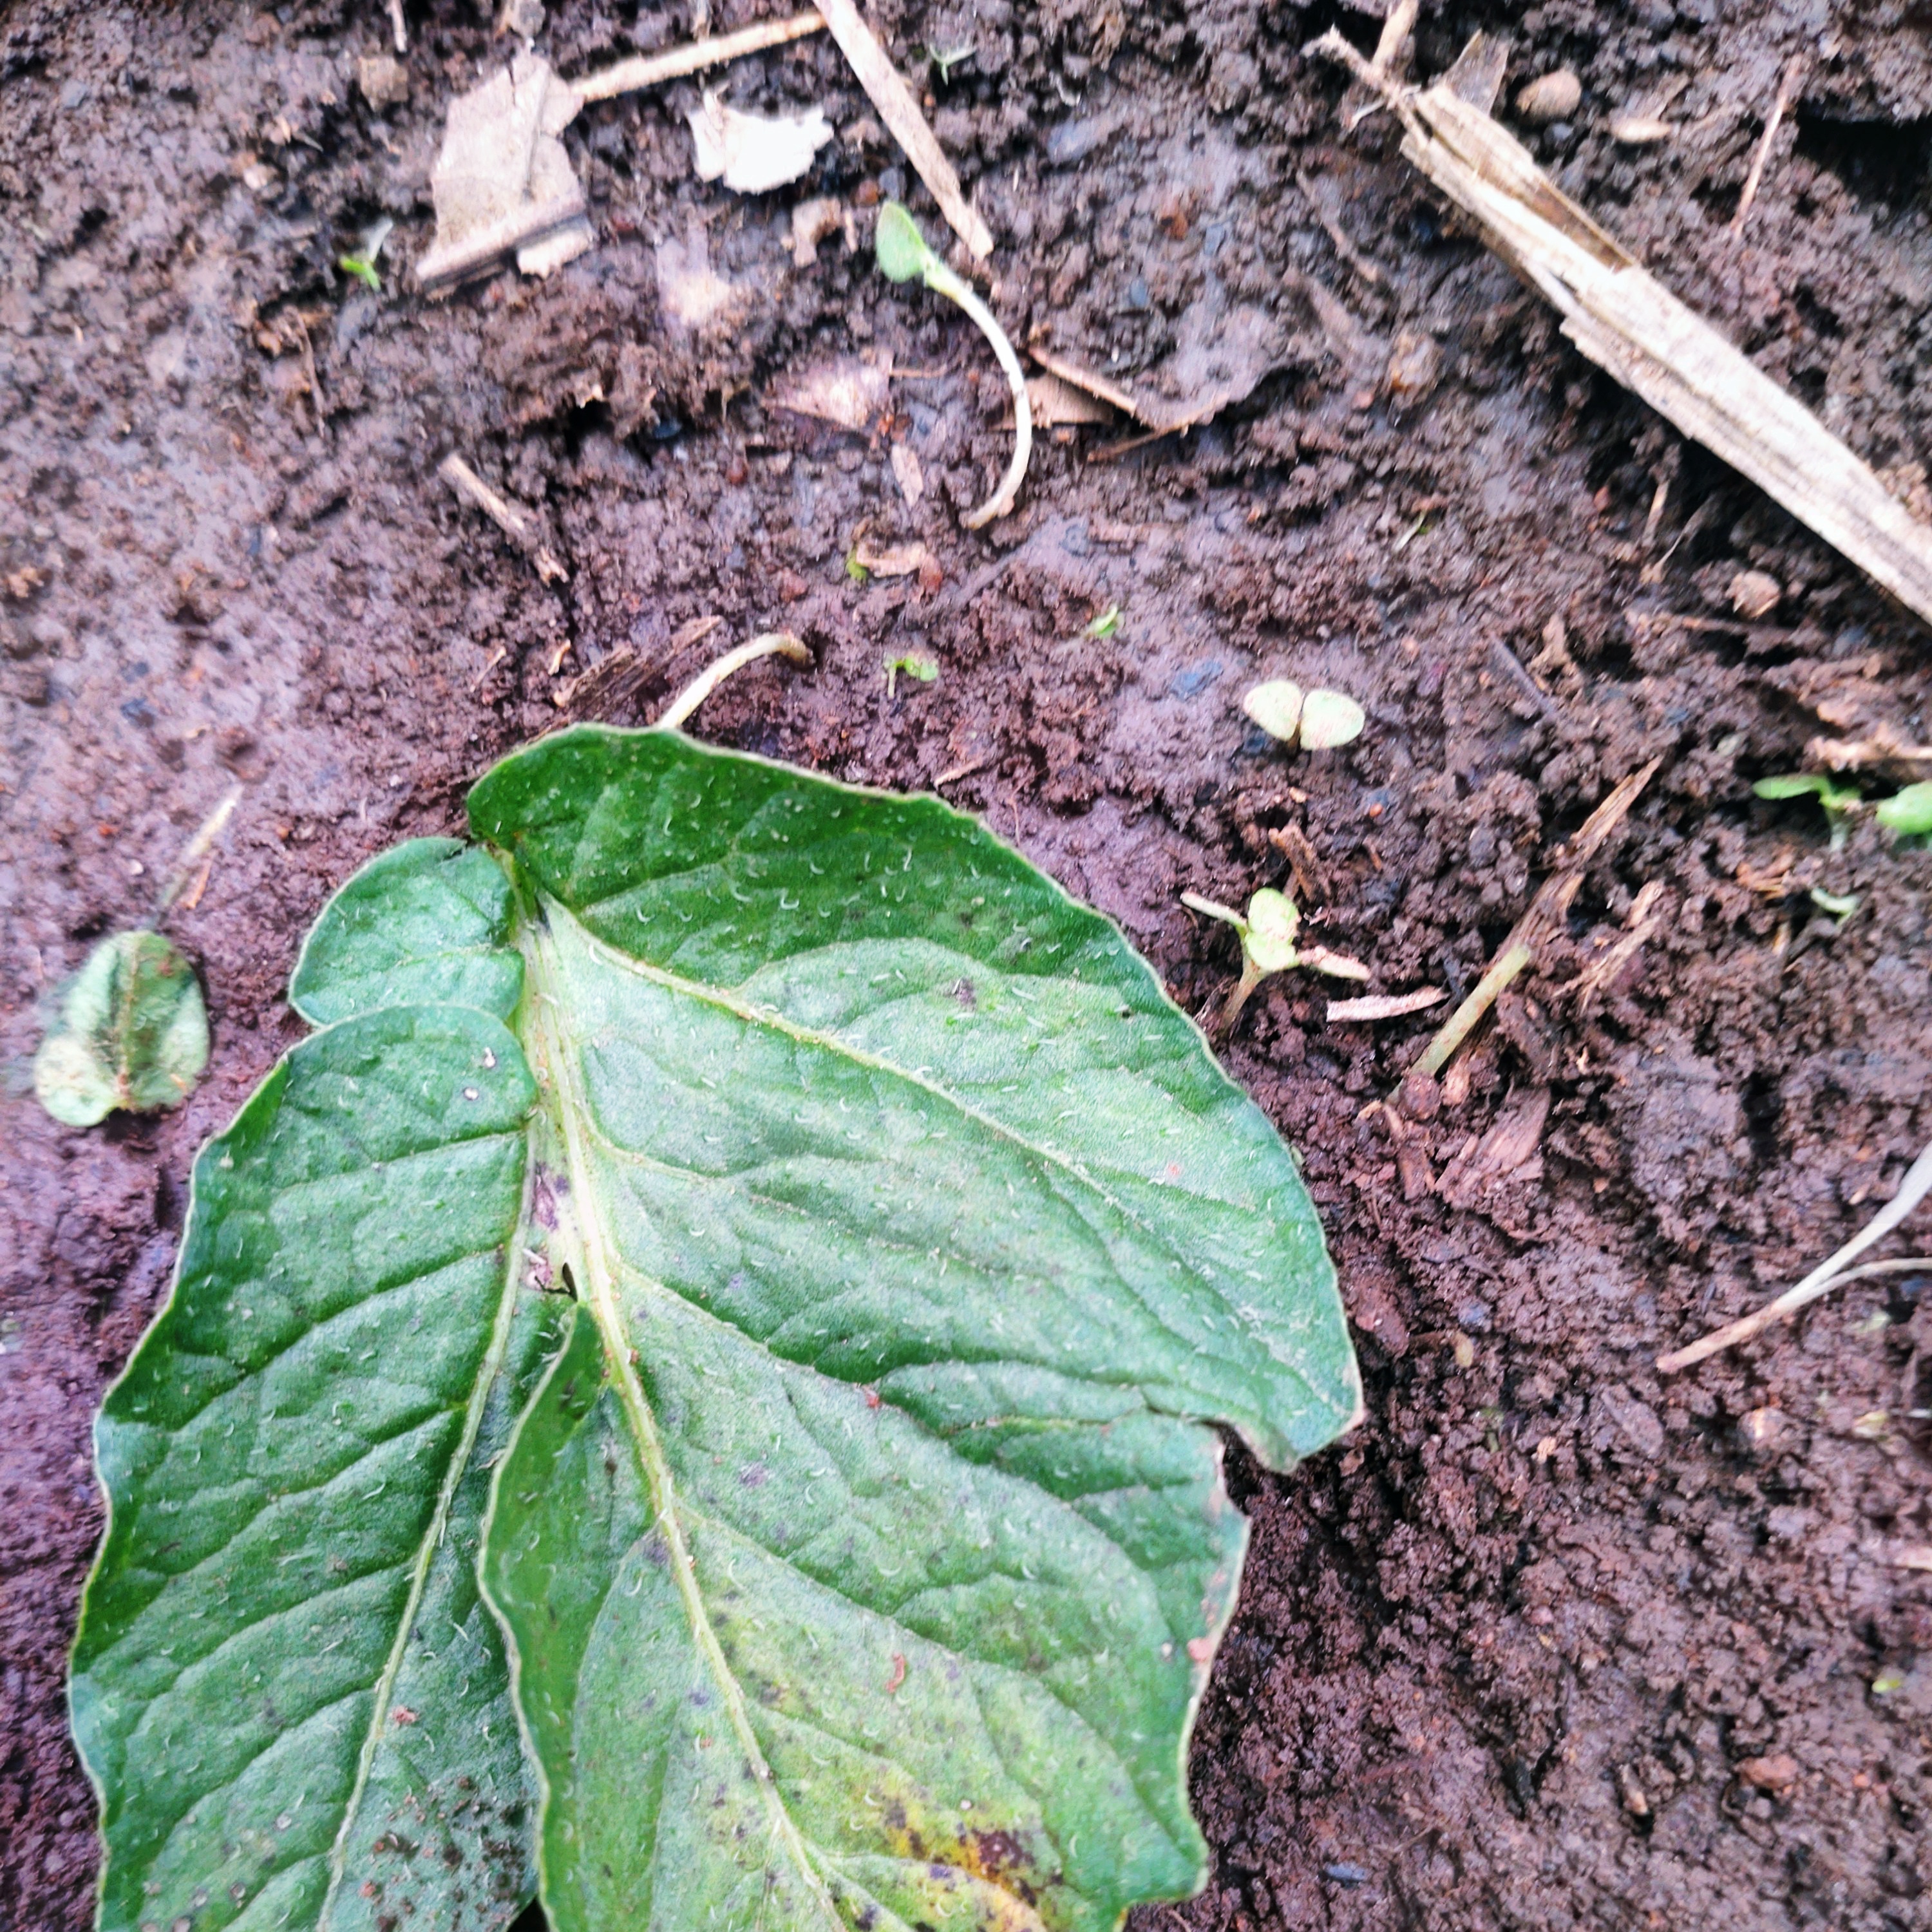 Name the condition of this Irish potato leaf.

late blight
